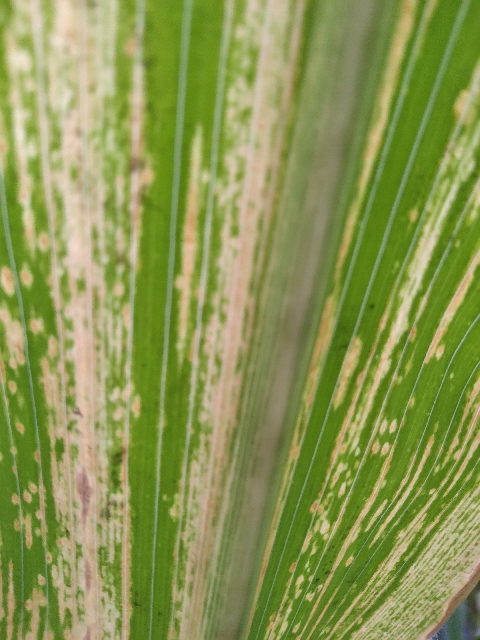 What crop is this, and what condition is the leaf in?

maize, maize streak virus
